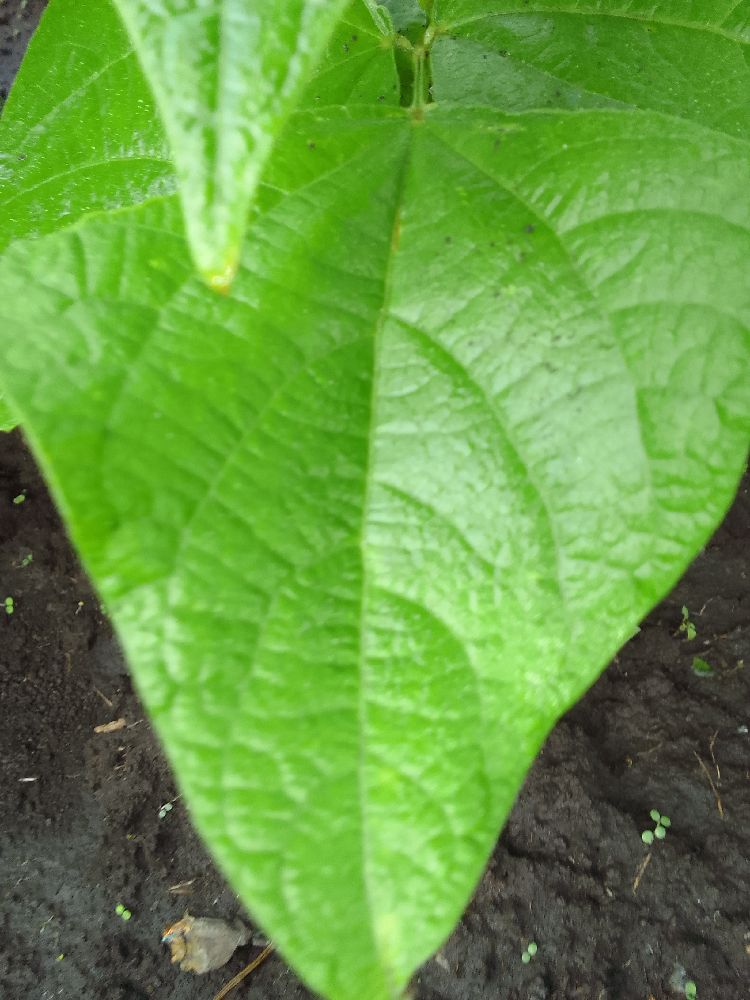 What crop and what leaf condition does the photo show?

common bean, healthy
